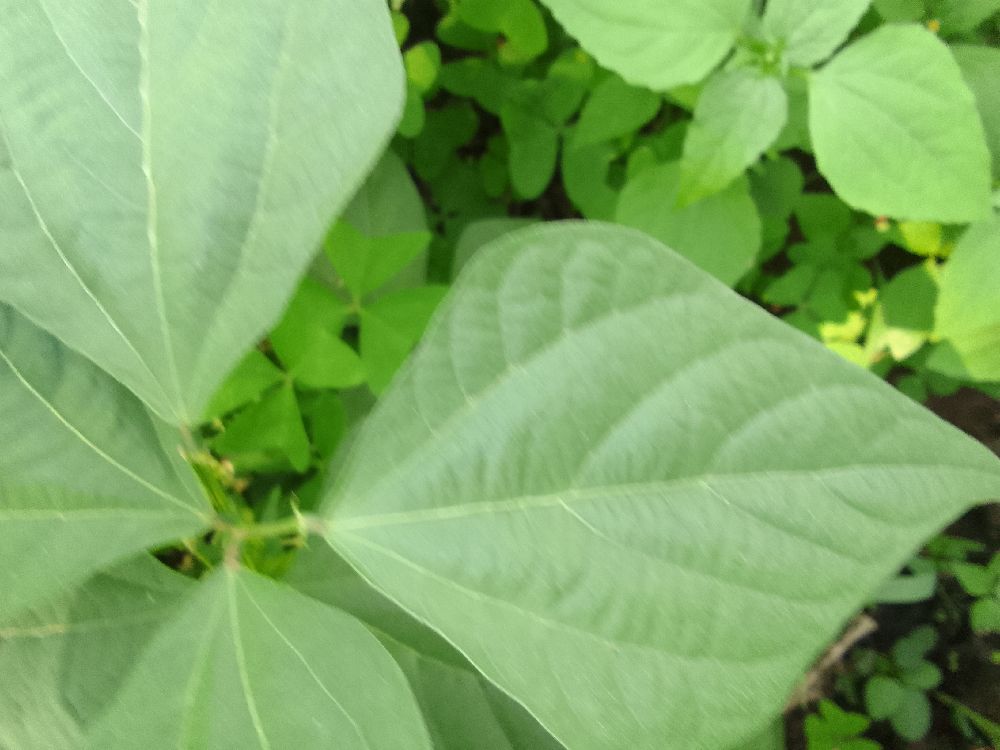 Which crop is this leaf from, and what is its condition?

common bean, healthy
